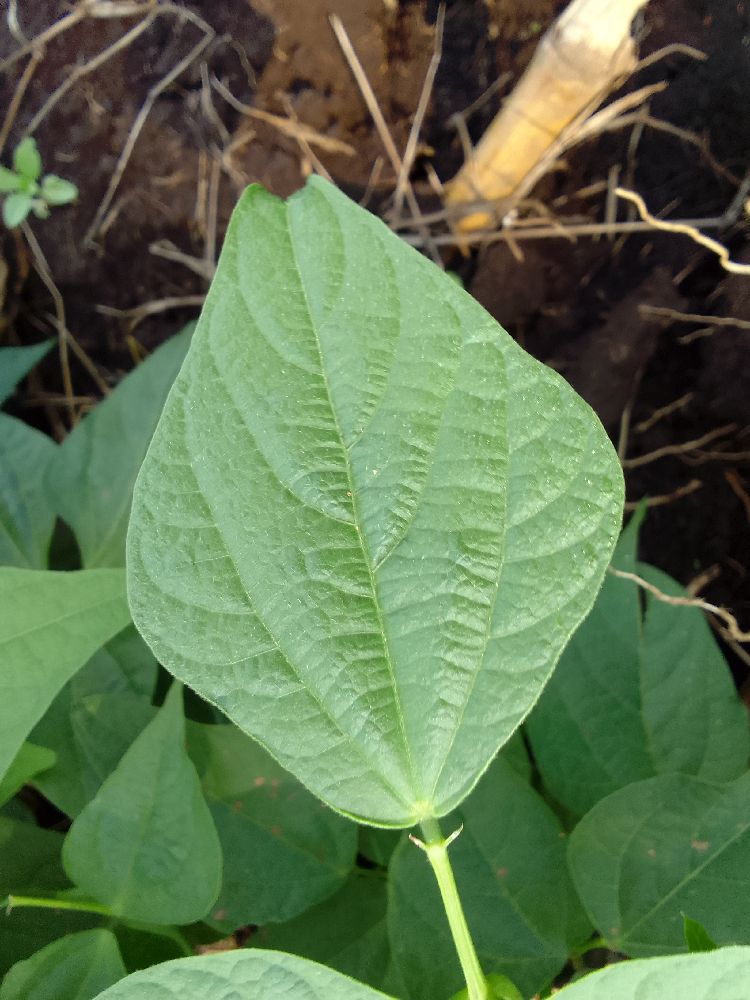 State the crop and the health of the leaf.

common bean, healthy
